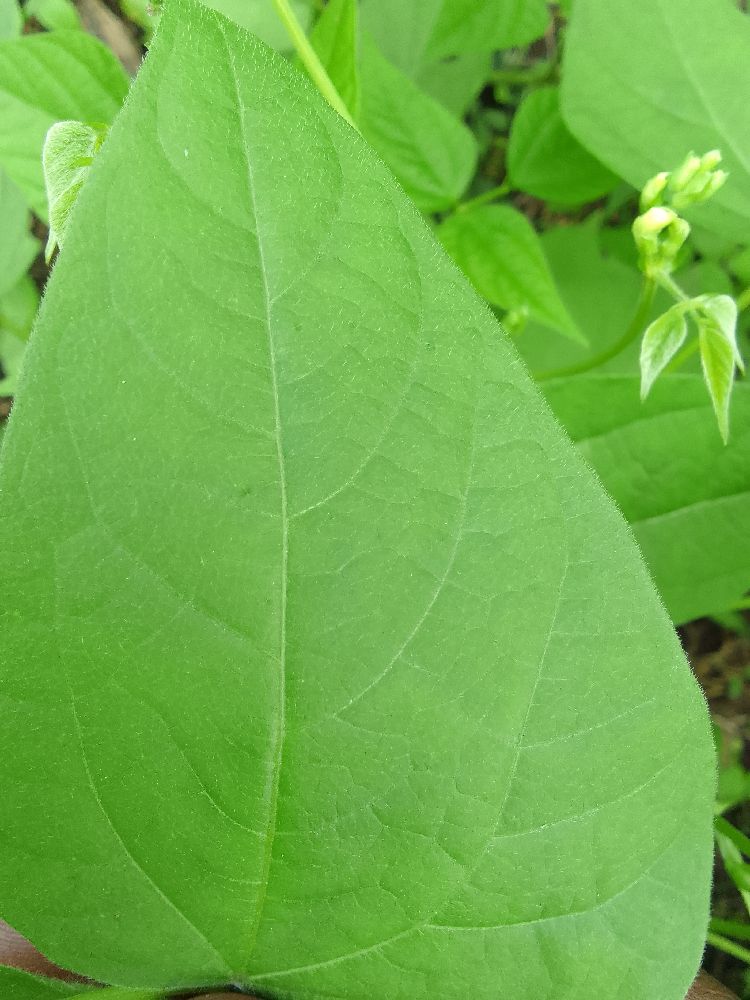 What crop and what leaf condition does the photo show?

common bean, healthy
